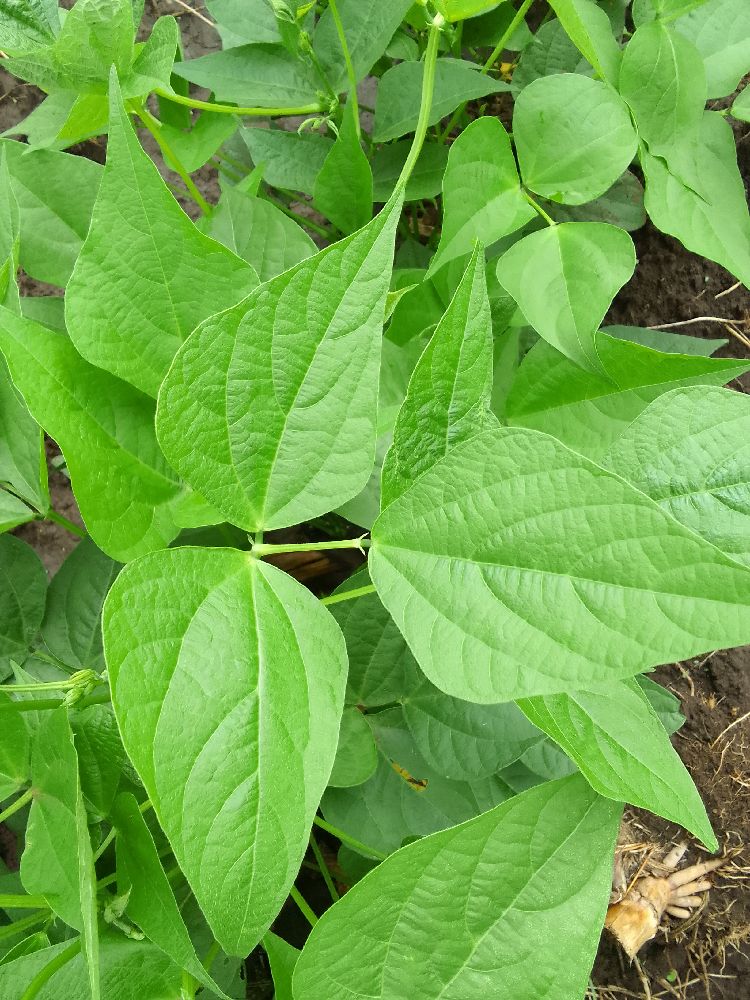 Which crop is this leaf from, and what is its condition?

common bean, healthy
